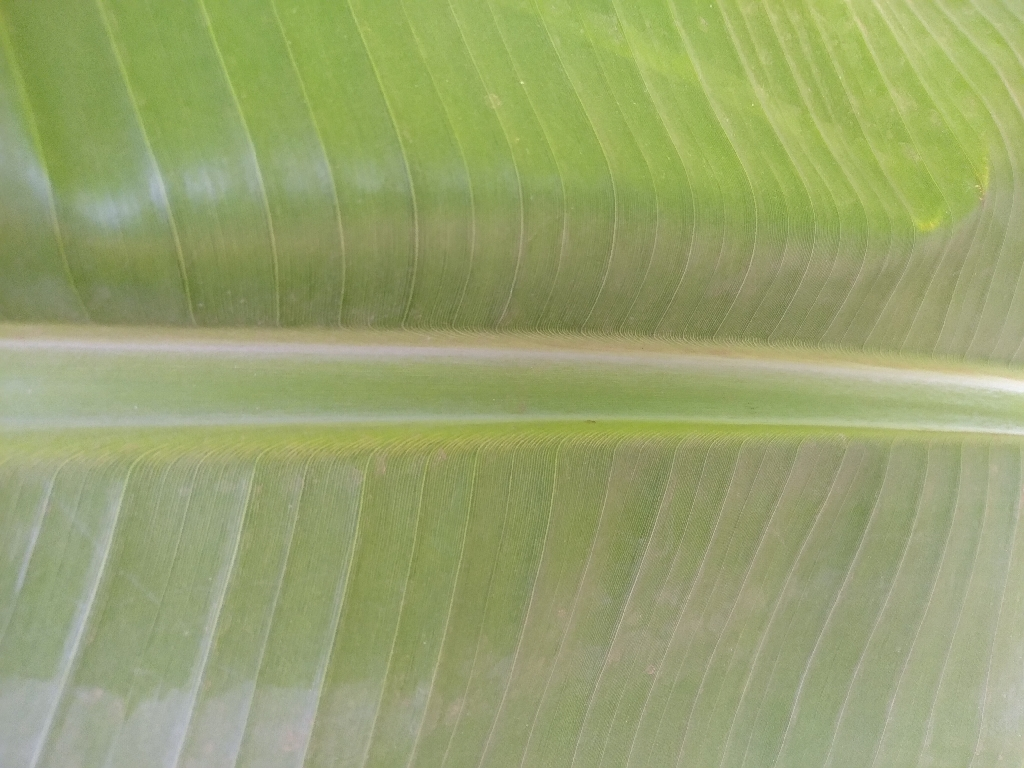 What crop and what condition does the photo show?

banana, healthy
